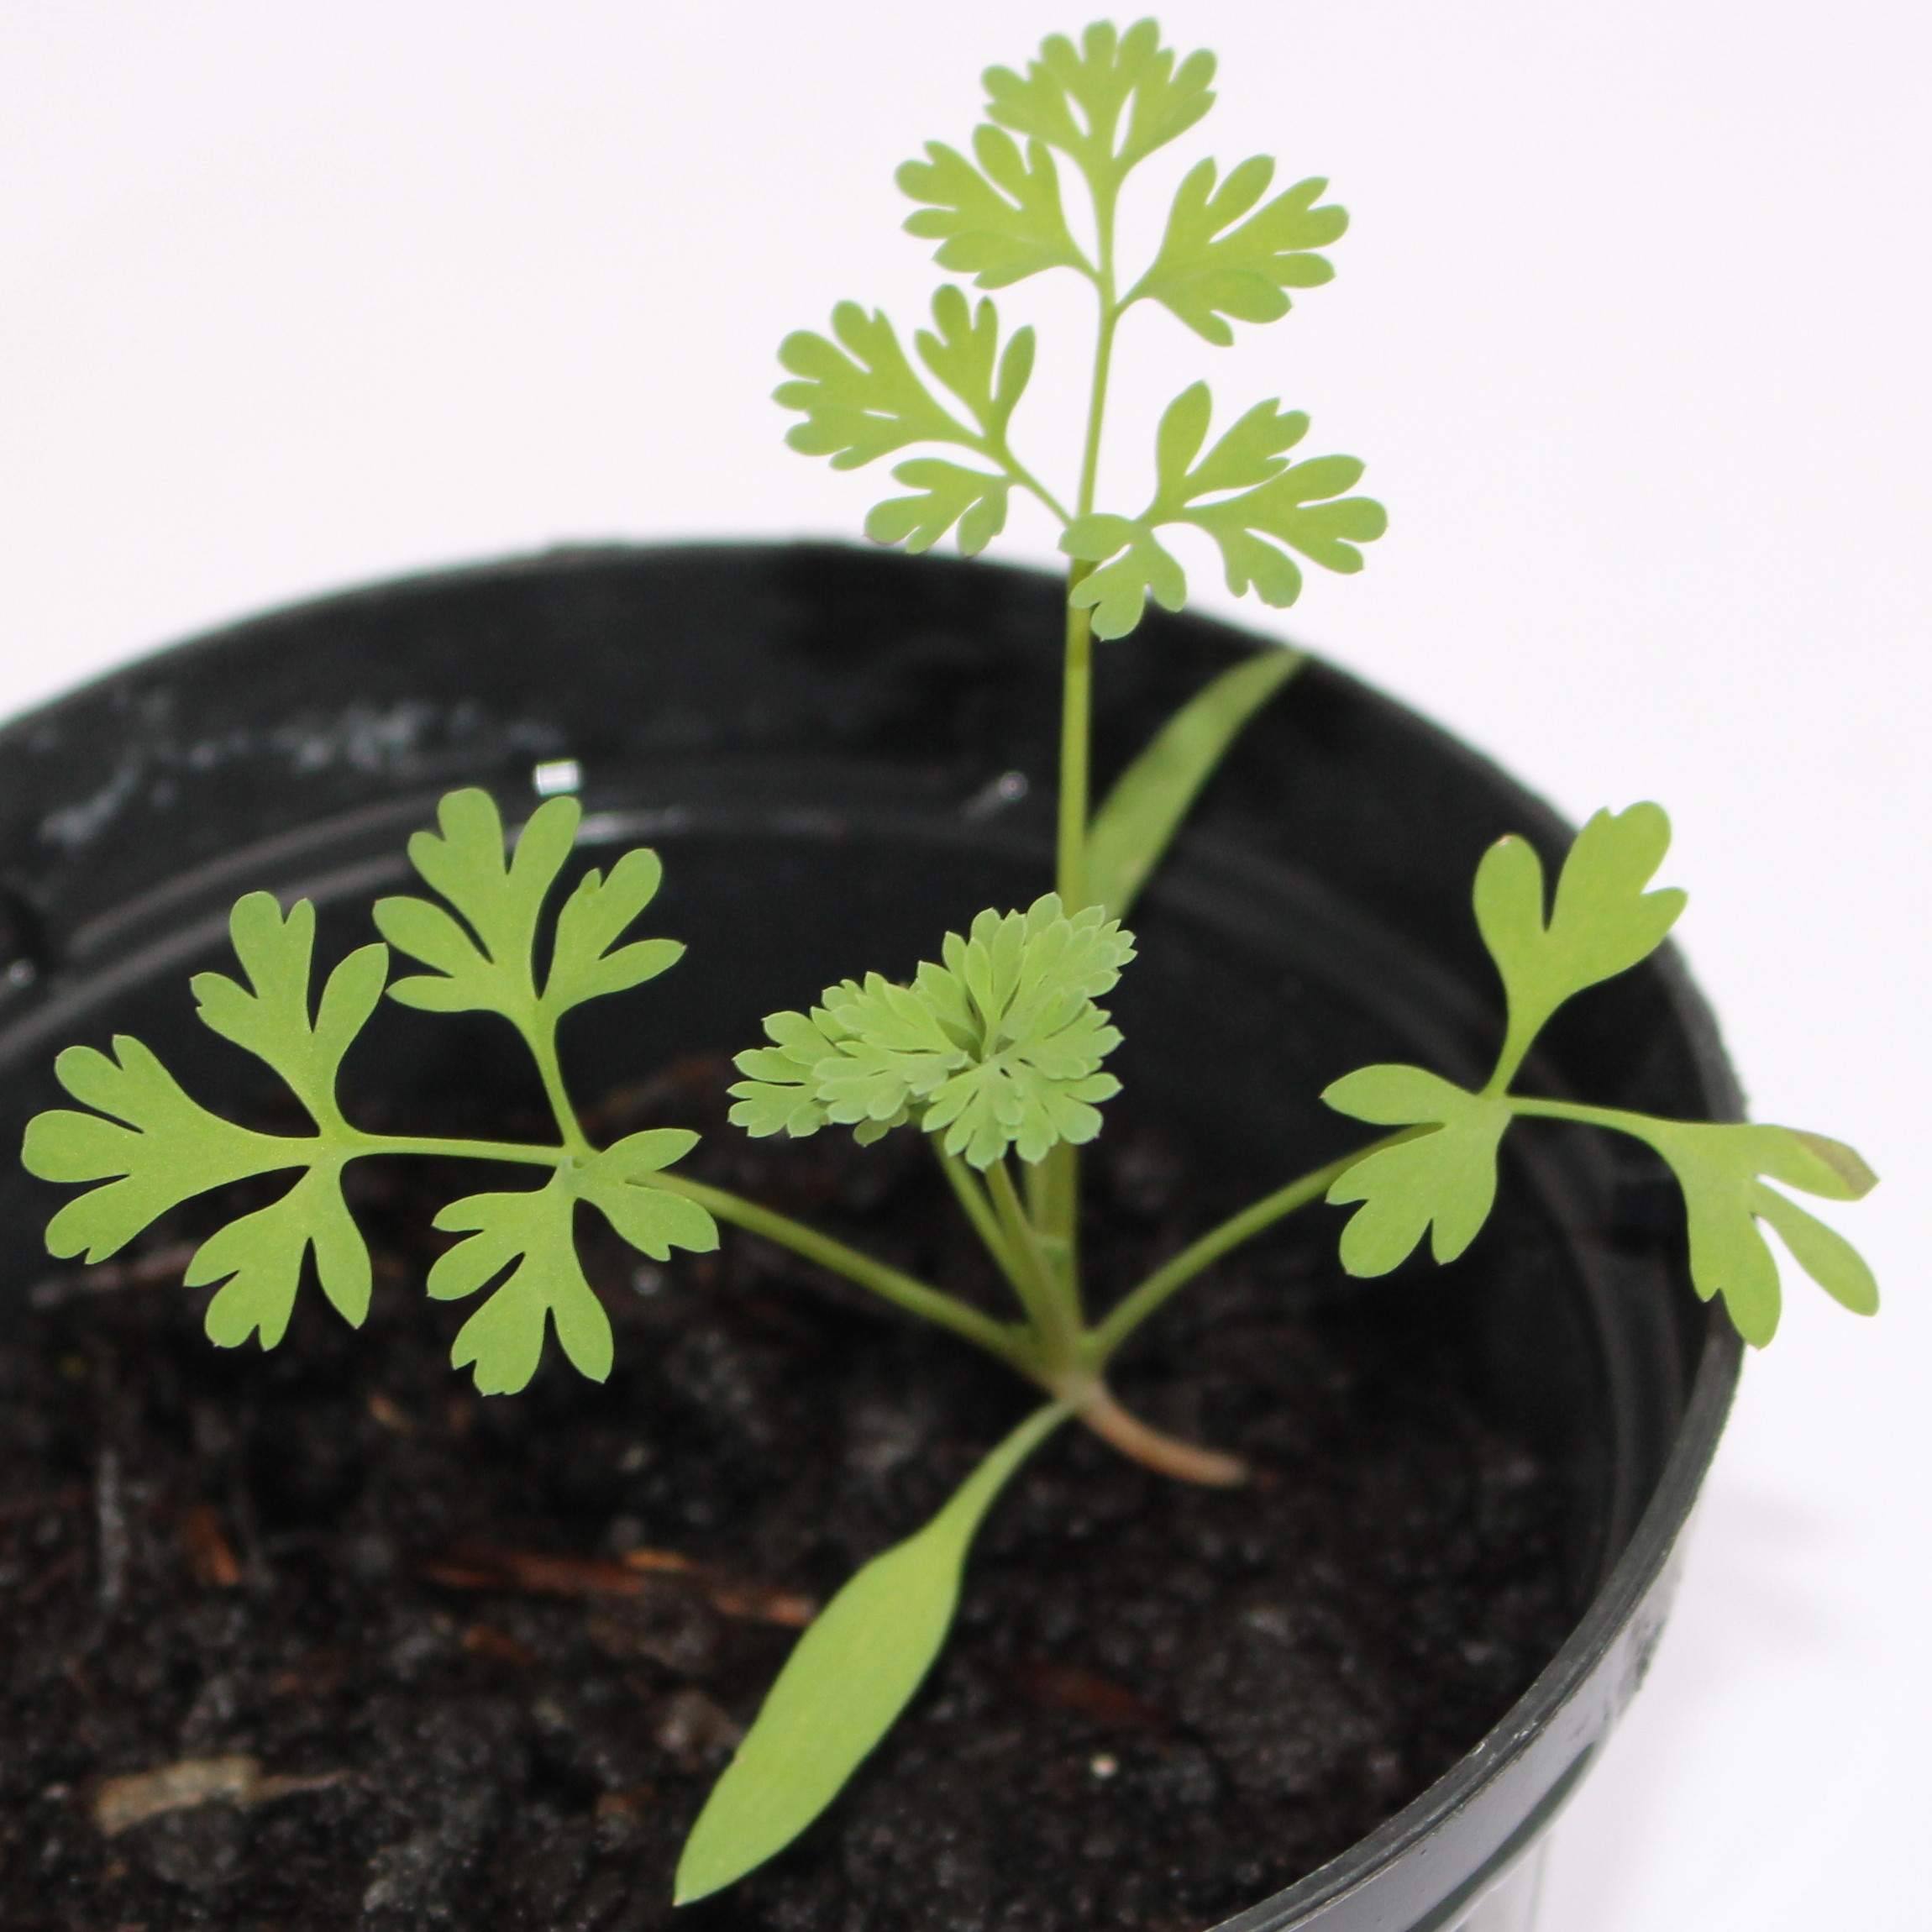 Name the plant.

Fumaria officinalis
